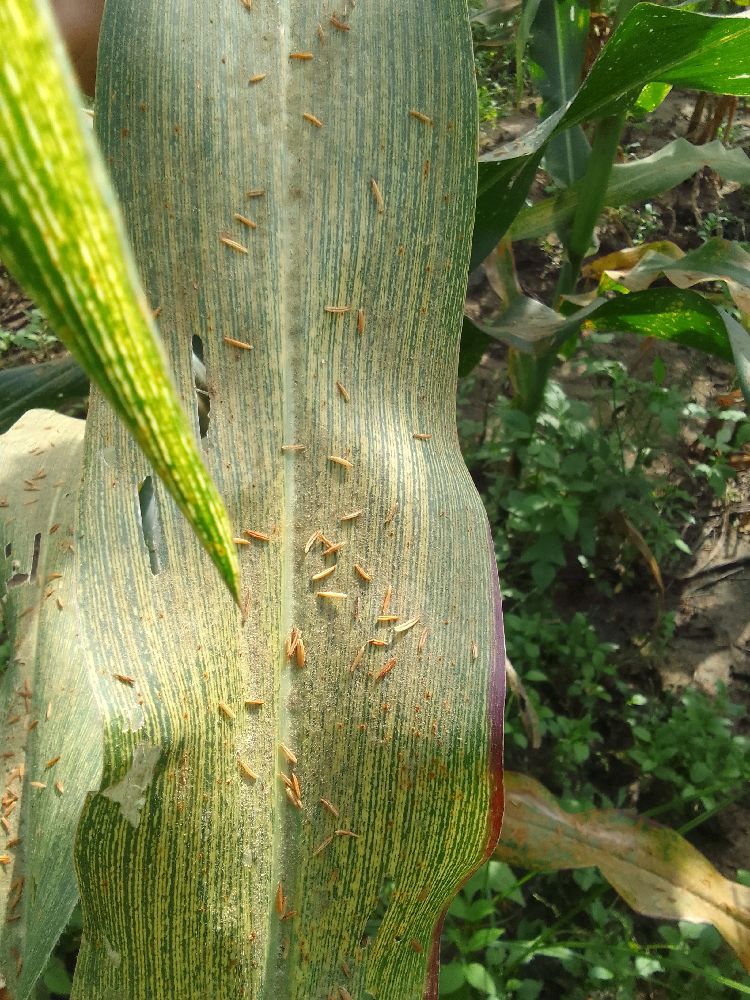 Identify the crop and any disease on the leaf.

maize, maize streak virus
